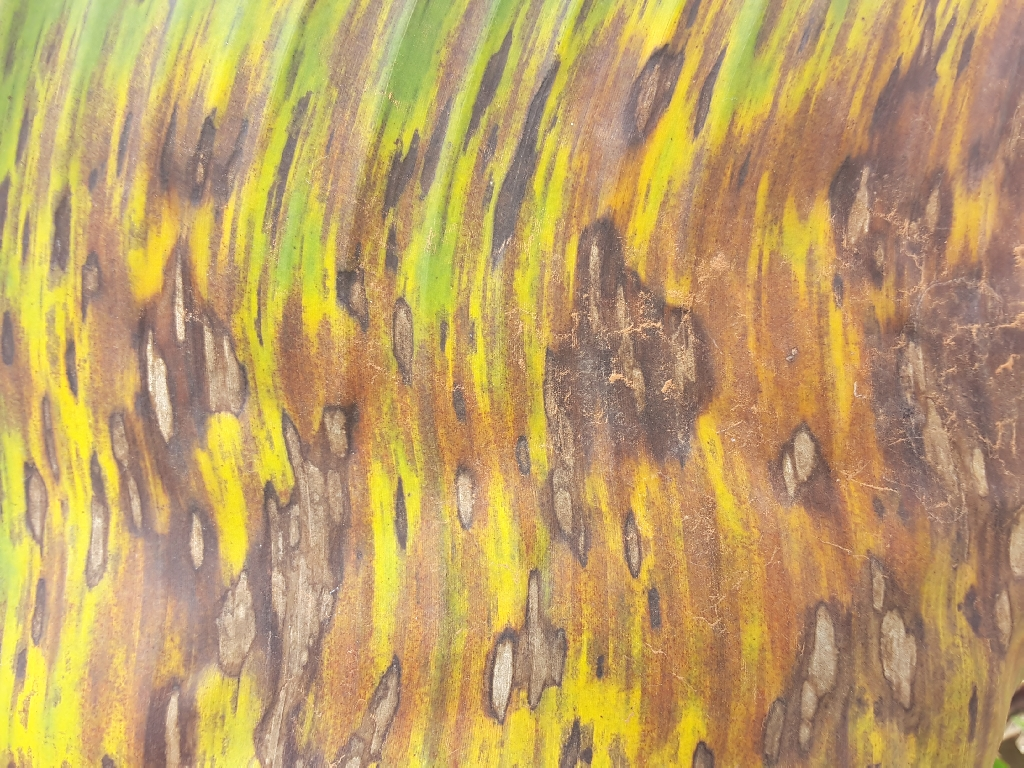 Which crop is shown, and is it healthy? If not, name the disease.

banana, black sigatoka
